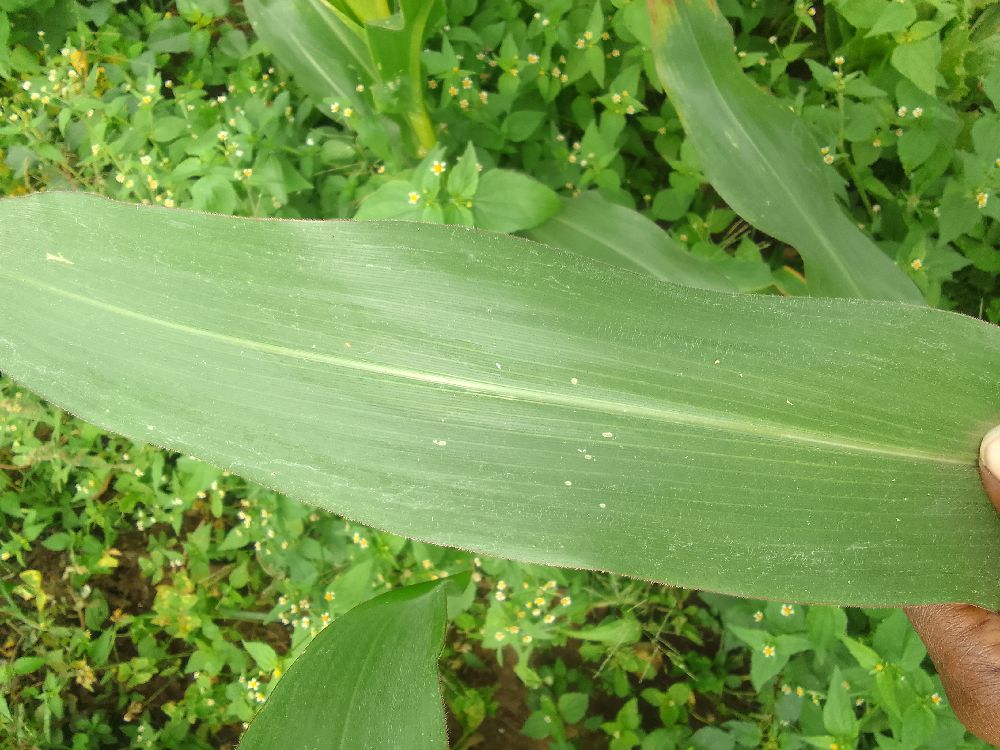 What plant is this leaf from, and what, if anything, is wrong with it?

maize, healthy
